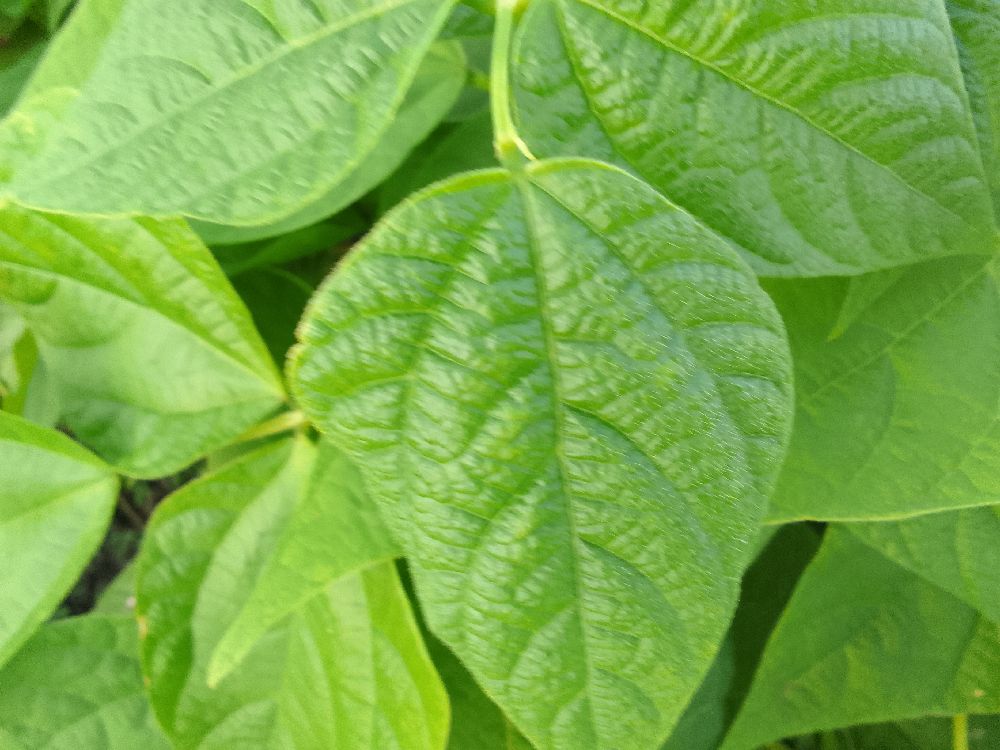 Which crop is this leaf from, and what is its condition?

common bean, healthy
